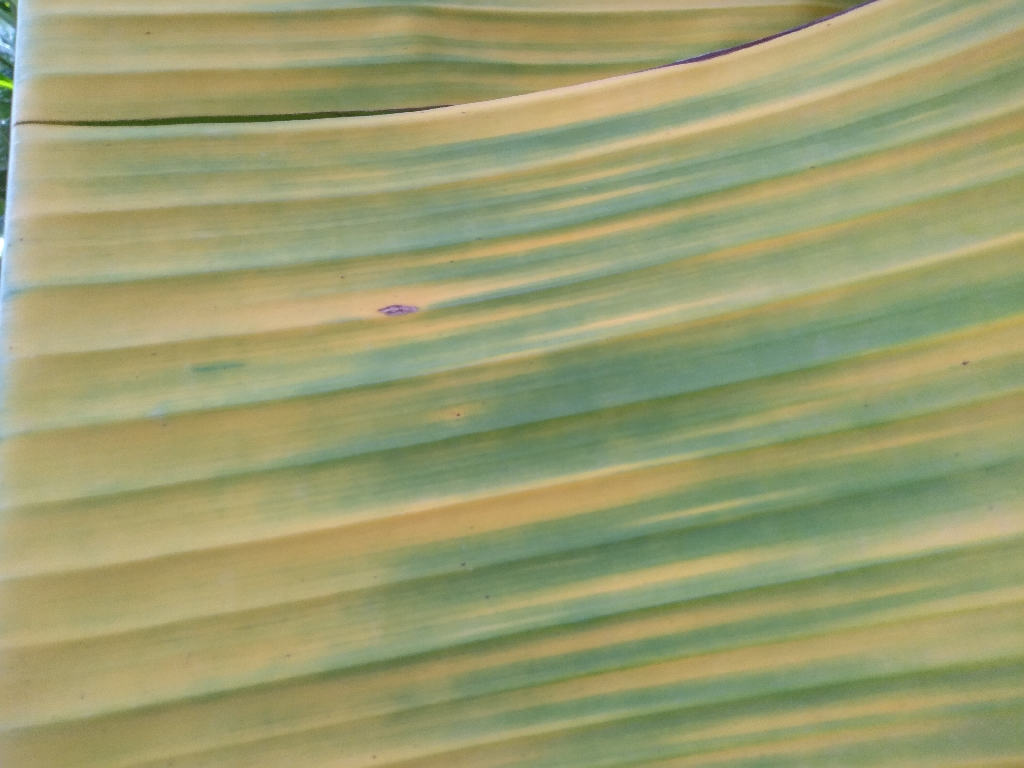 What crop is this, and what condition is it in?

banana, fusarium wilt race 1
